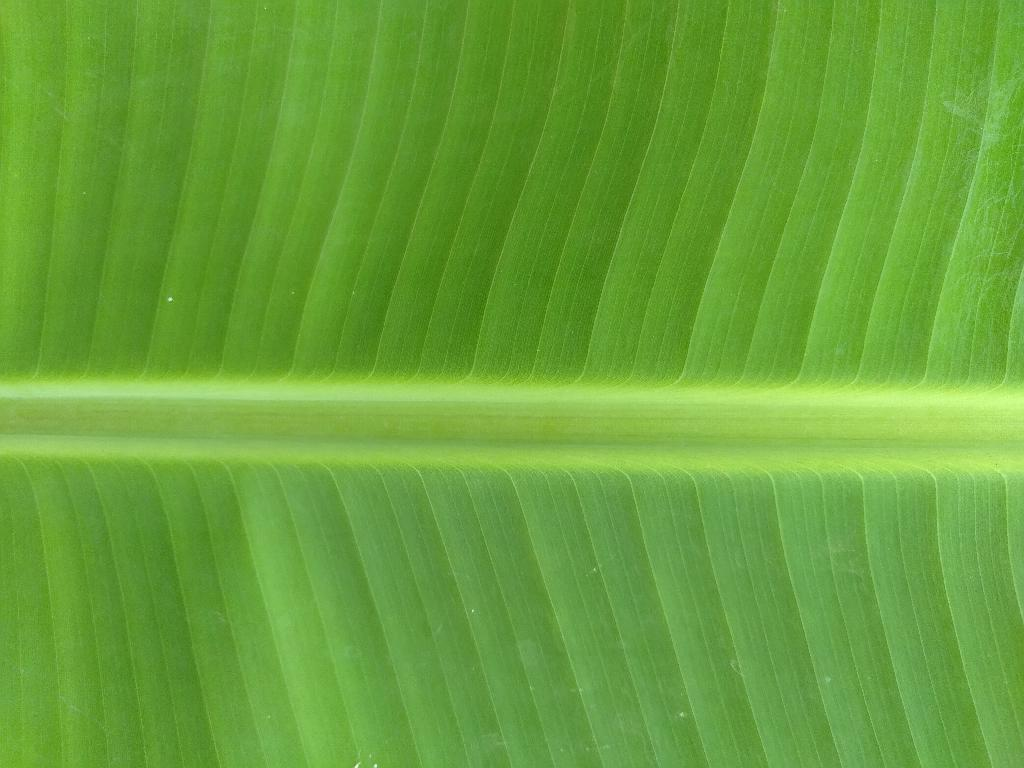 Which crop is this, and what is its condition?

banana, healthy
